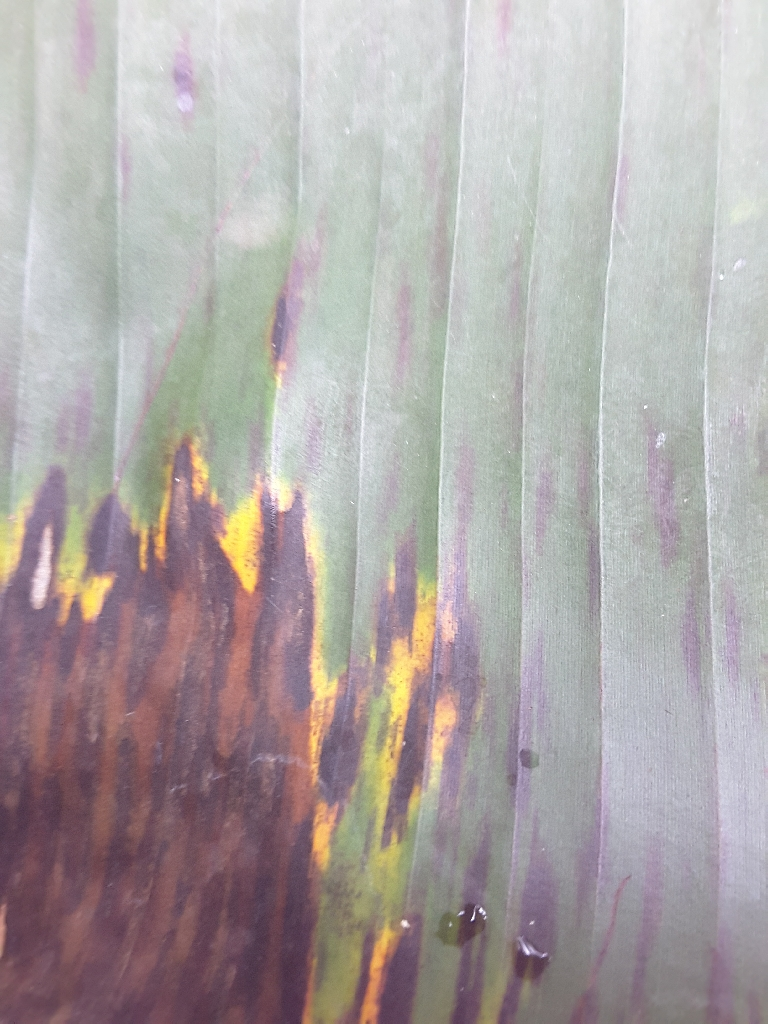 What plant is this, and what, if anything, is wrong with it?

banana, black sigatoka
